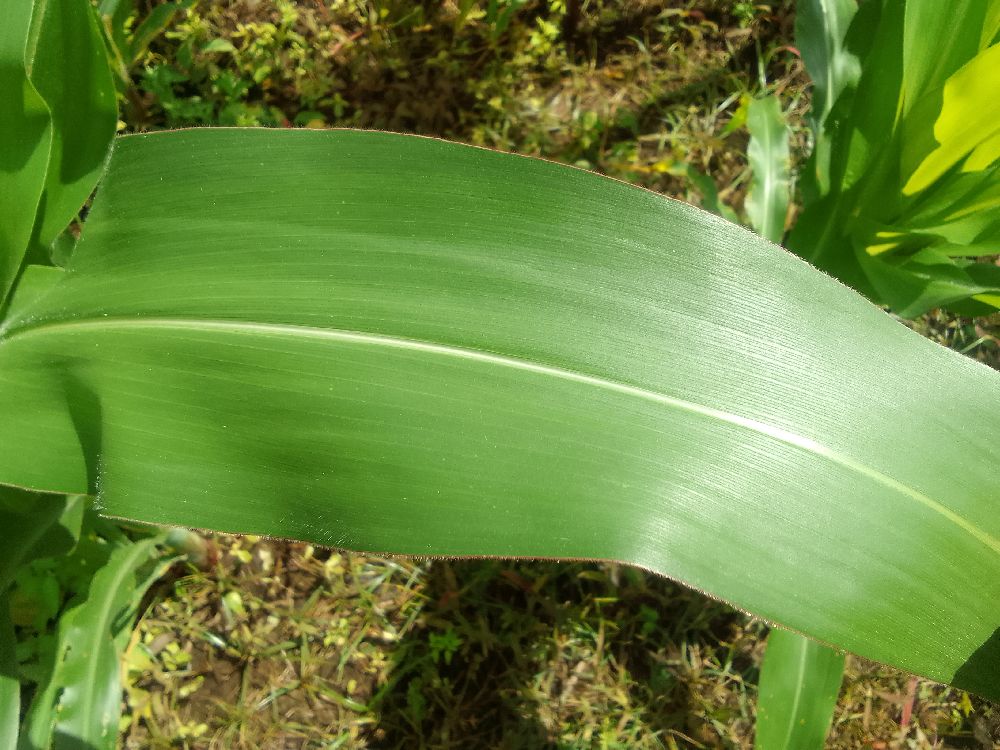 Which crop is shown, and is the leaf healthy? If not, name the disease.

maize, healthy
